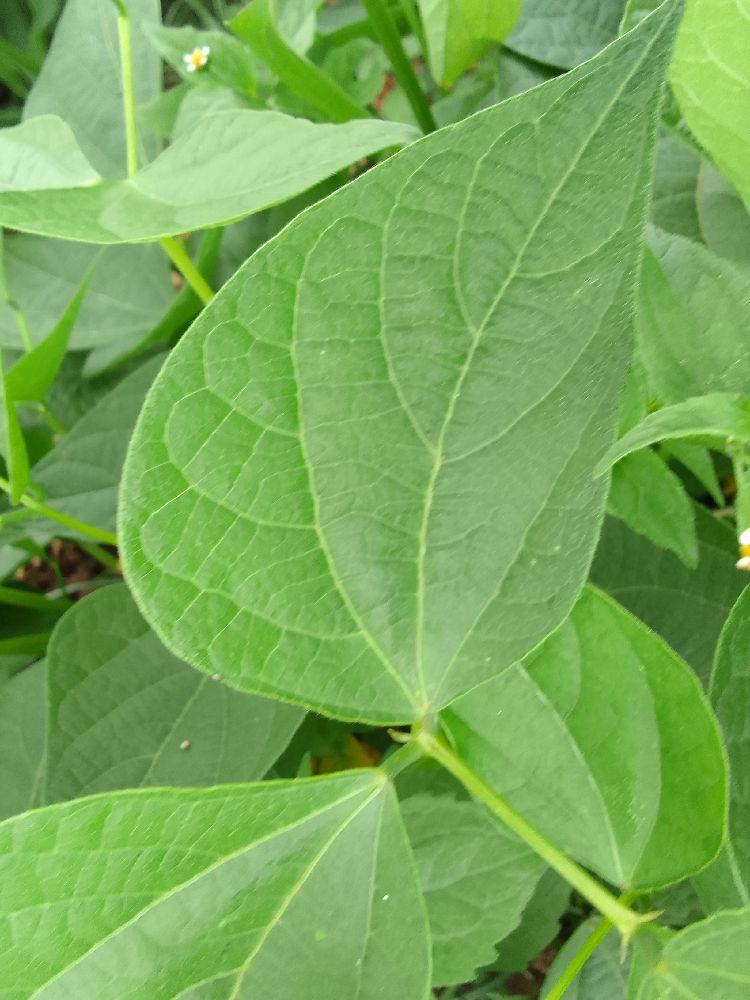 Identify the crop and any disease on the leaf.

common bean, healthy
